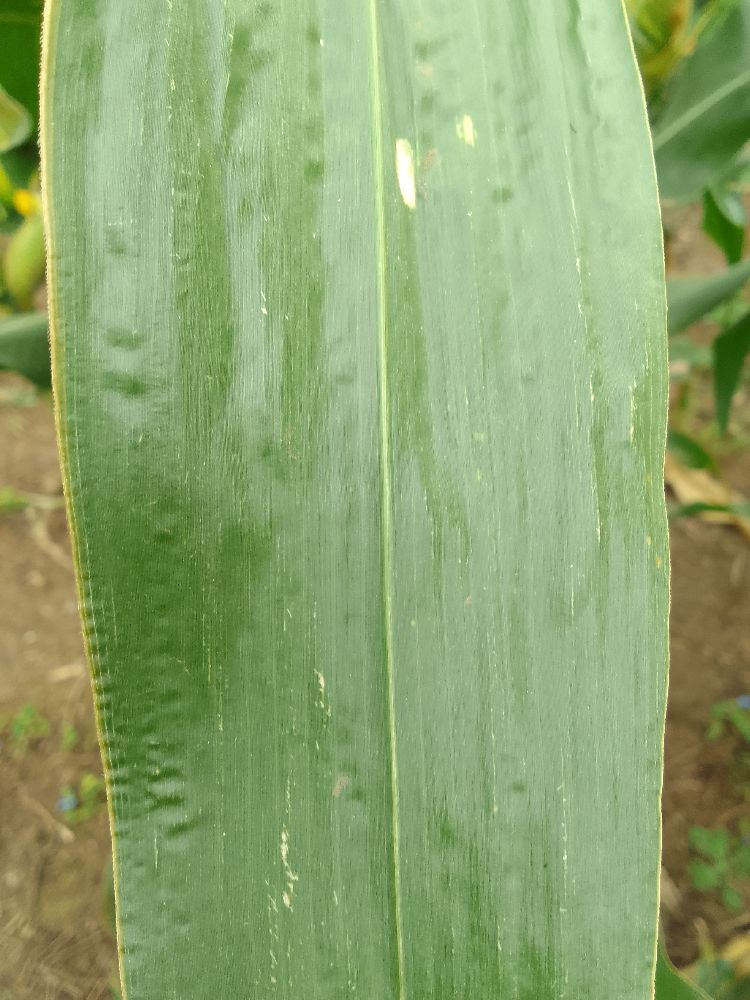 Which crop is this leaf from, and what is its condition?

maize, healthy
